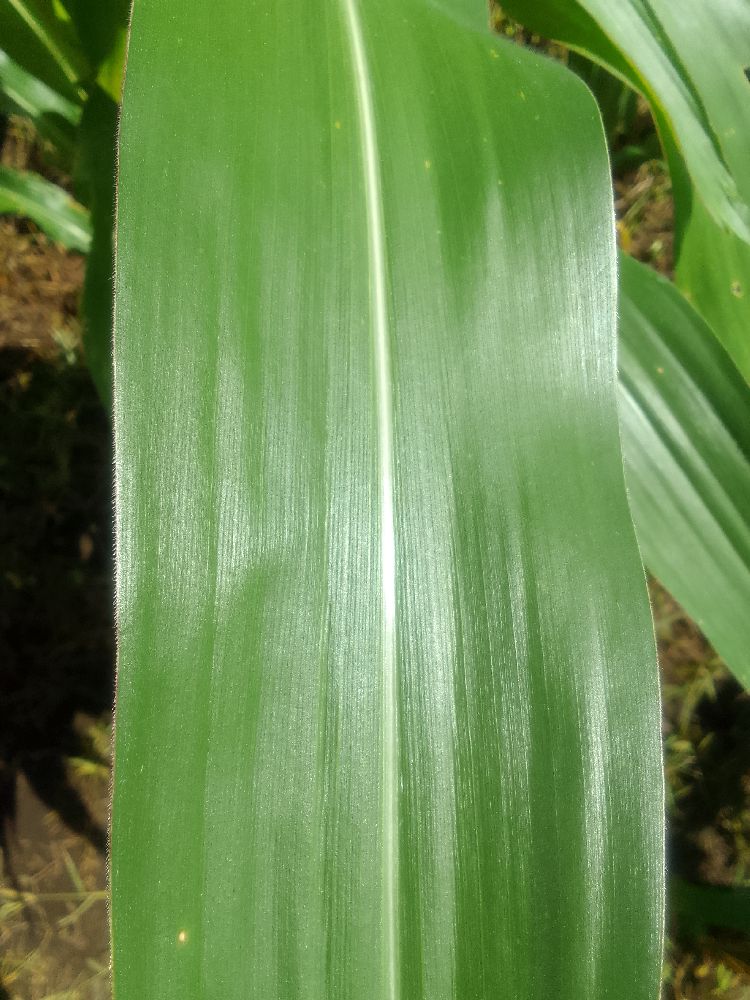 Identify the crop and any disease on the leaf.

maize, healthy
